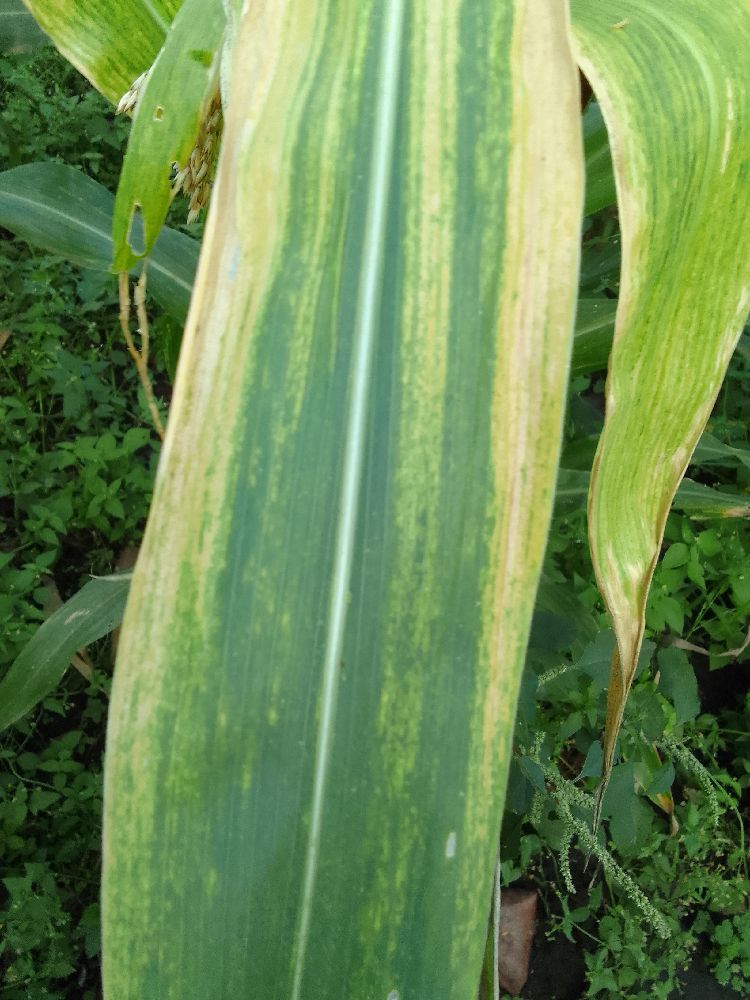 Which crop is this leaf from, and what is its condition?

maize, maize lethal necrosis
